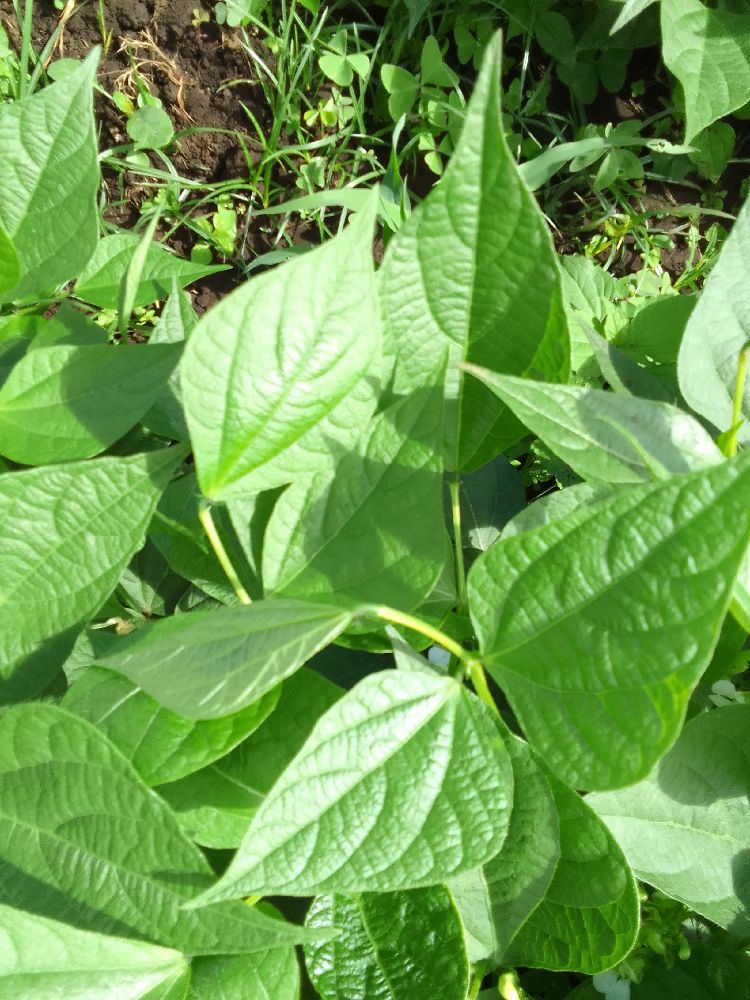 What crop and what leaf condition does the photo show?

common bean, healthy
